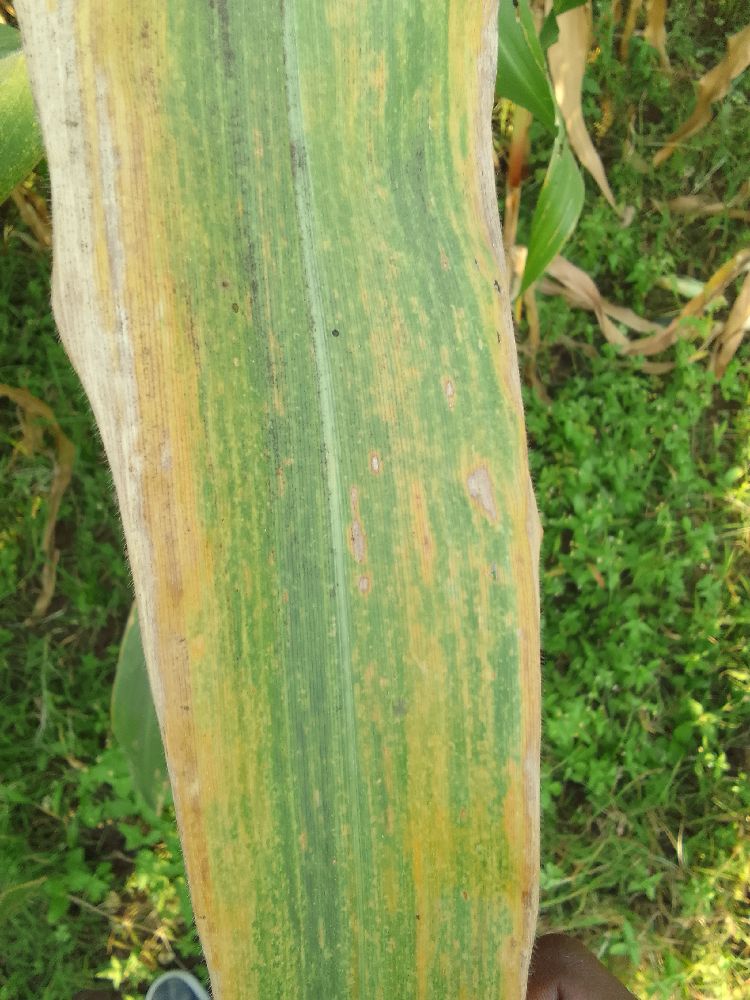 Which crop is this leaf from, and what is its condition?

maize, maize lethal necrosis
